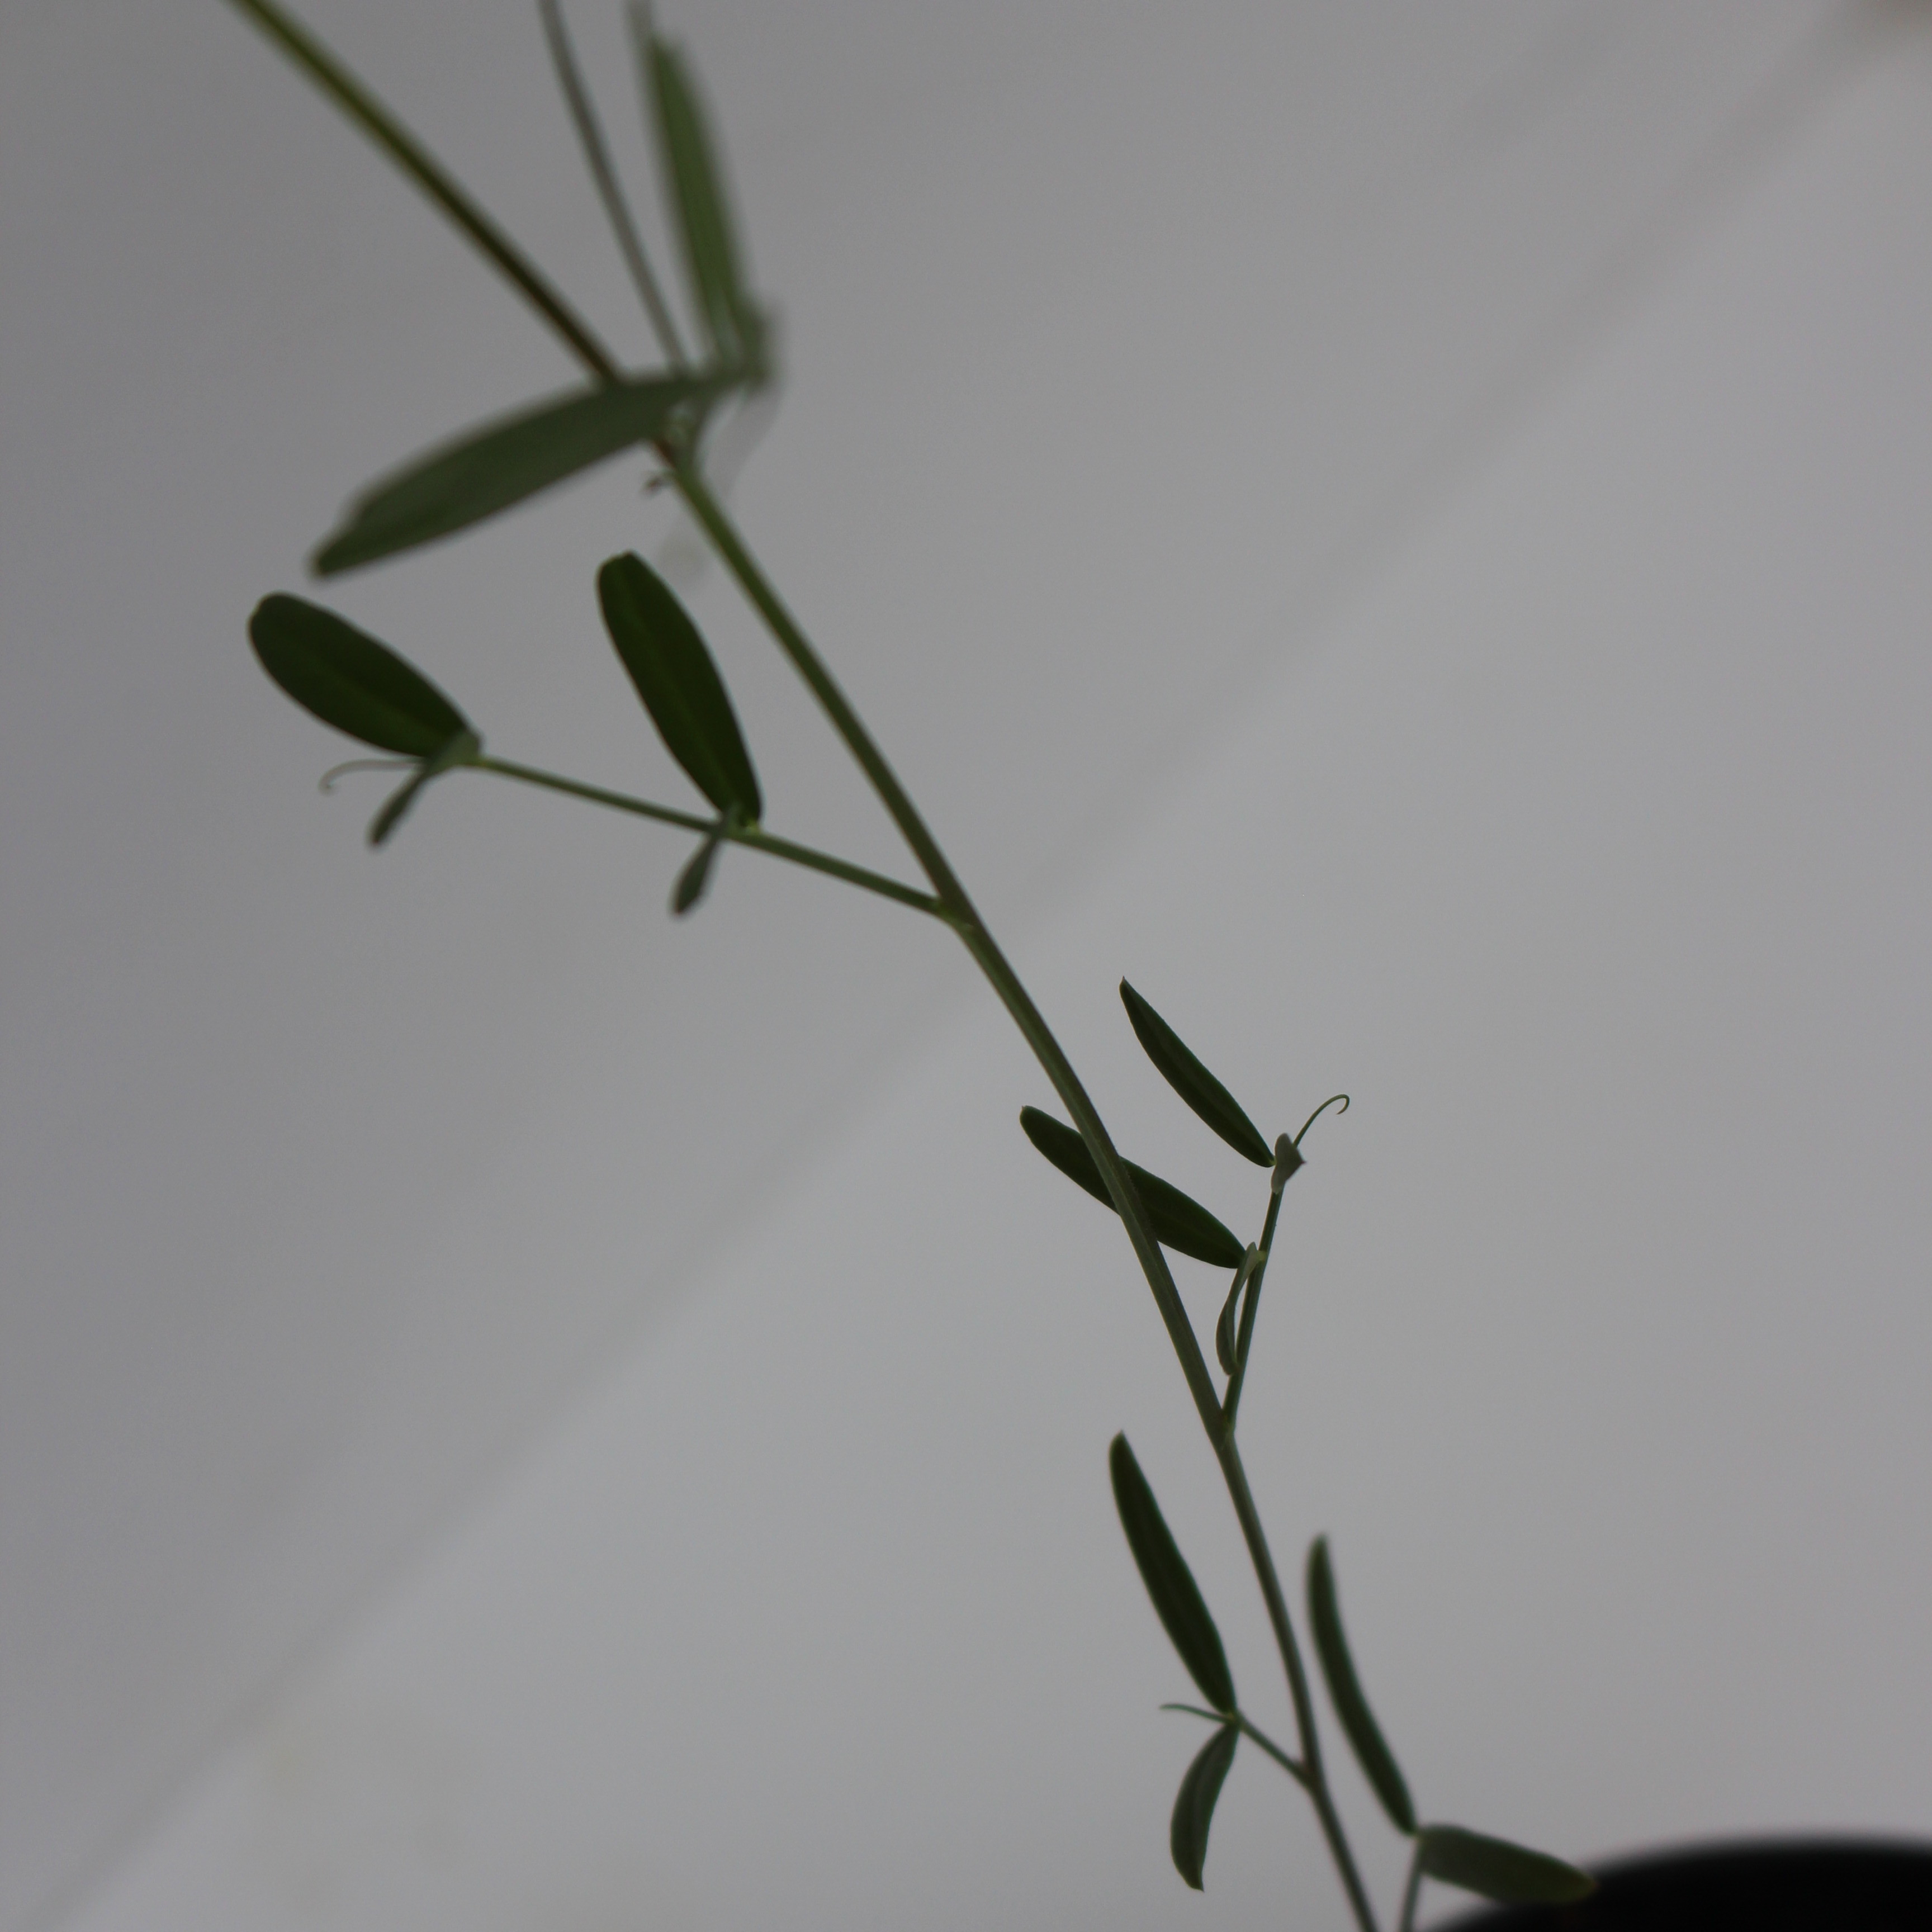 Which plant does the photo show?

Vicia sativa
